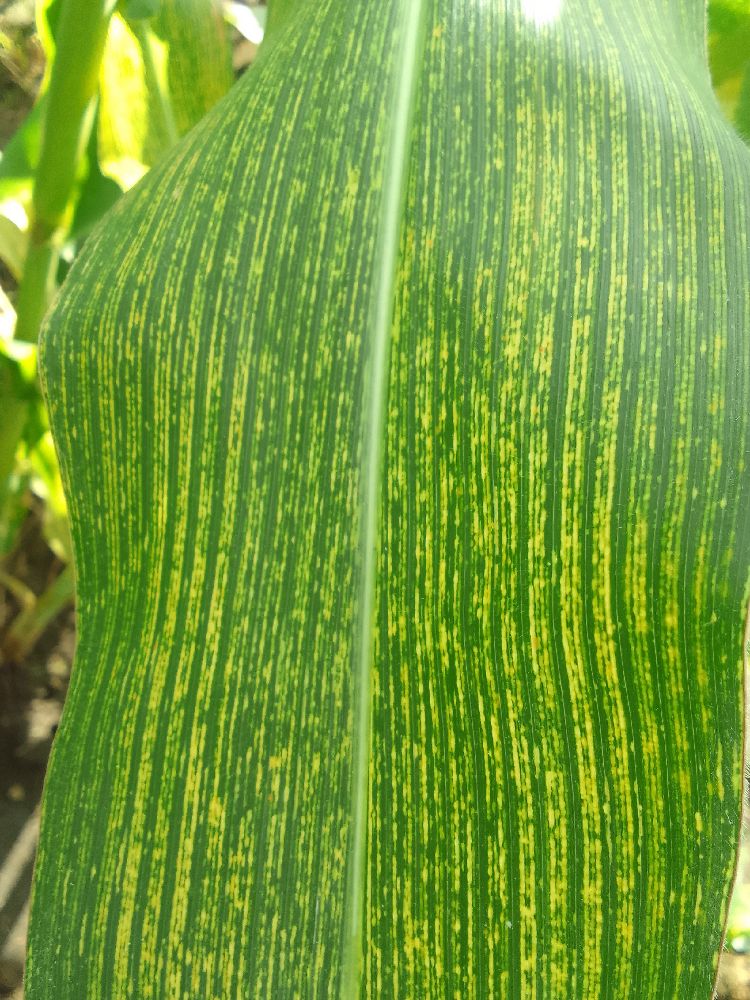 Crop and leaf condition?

maize, maize streak virus
